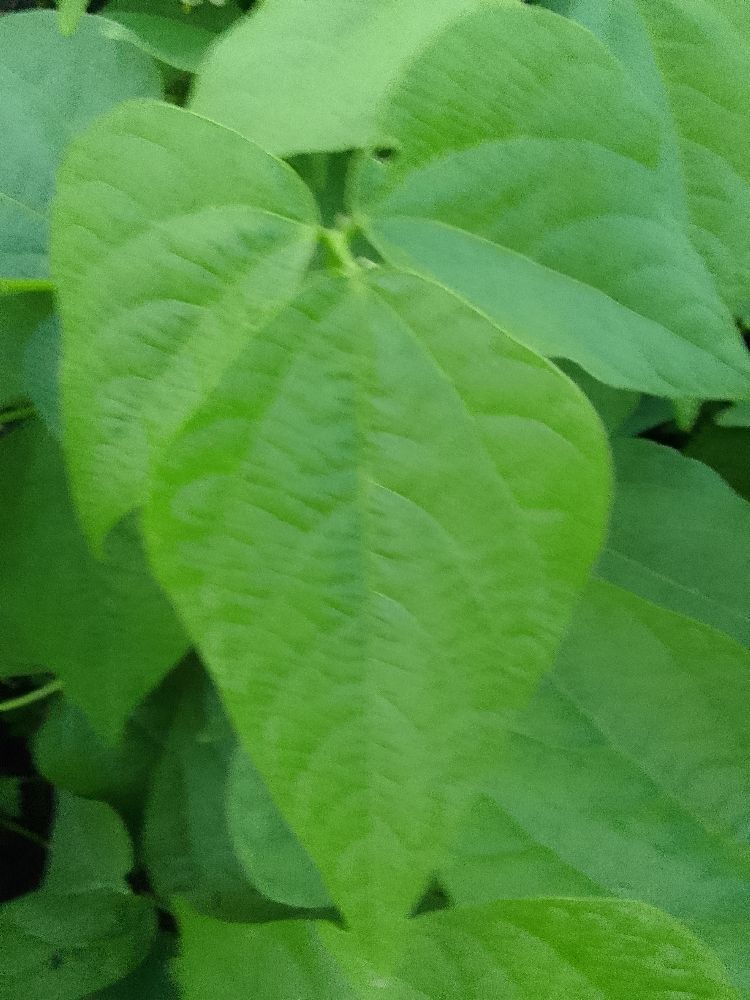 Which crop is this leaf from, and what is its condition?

common bean, healthy
